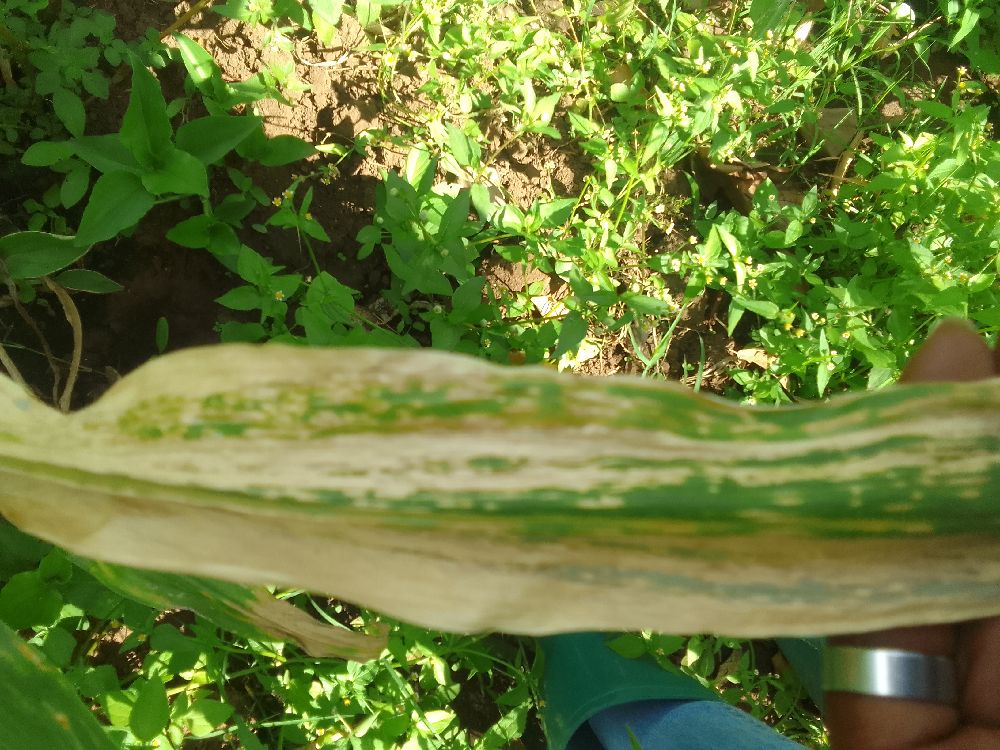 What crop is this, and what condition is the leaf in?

maize, maize lethal necrosis
